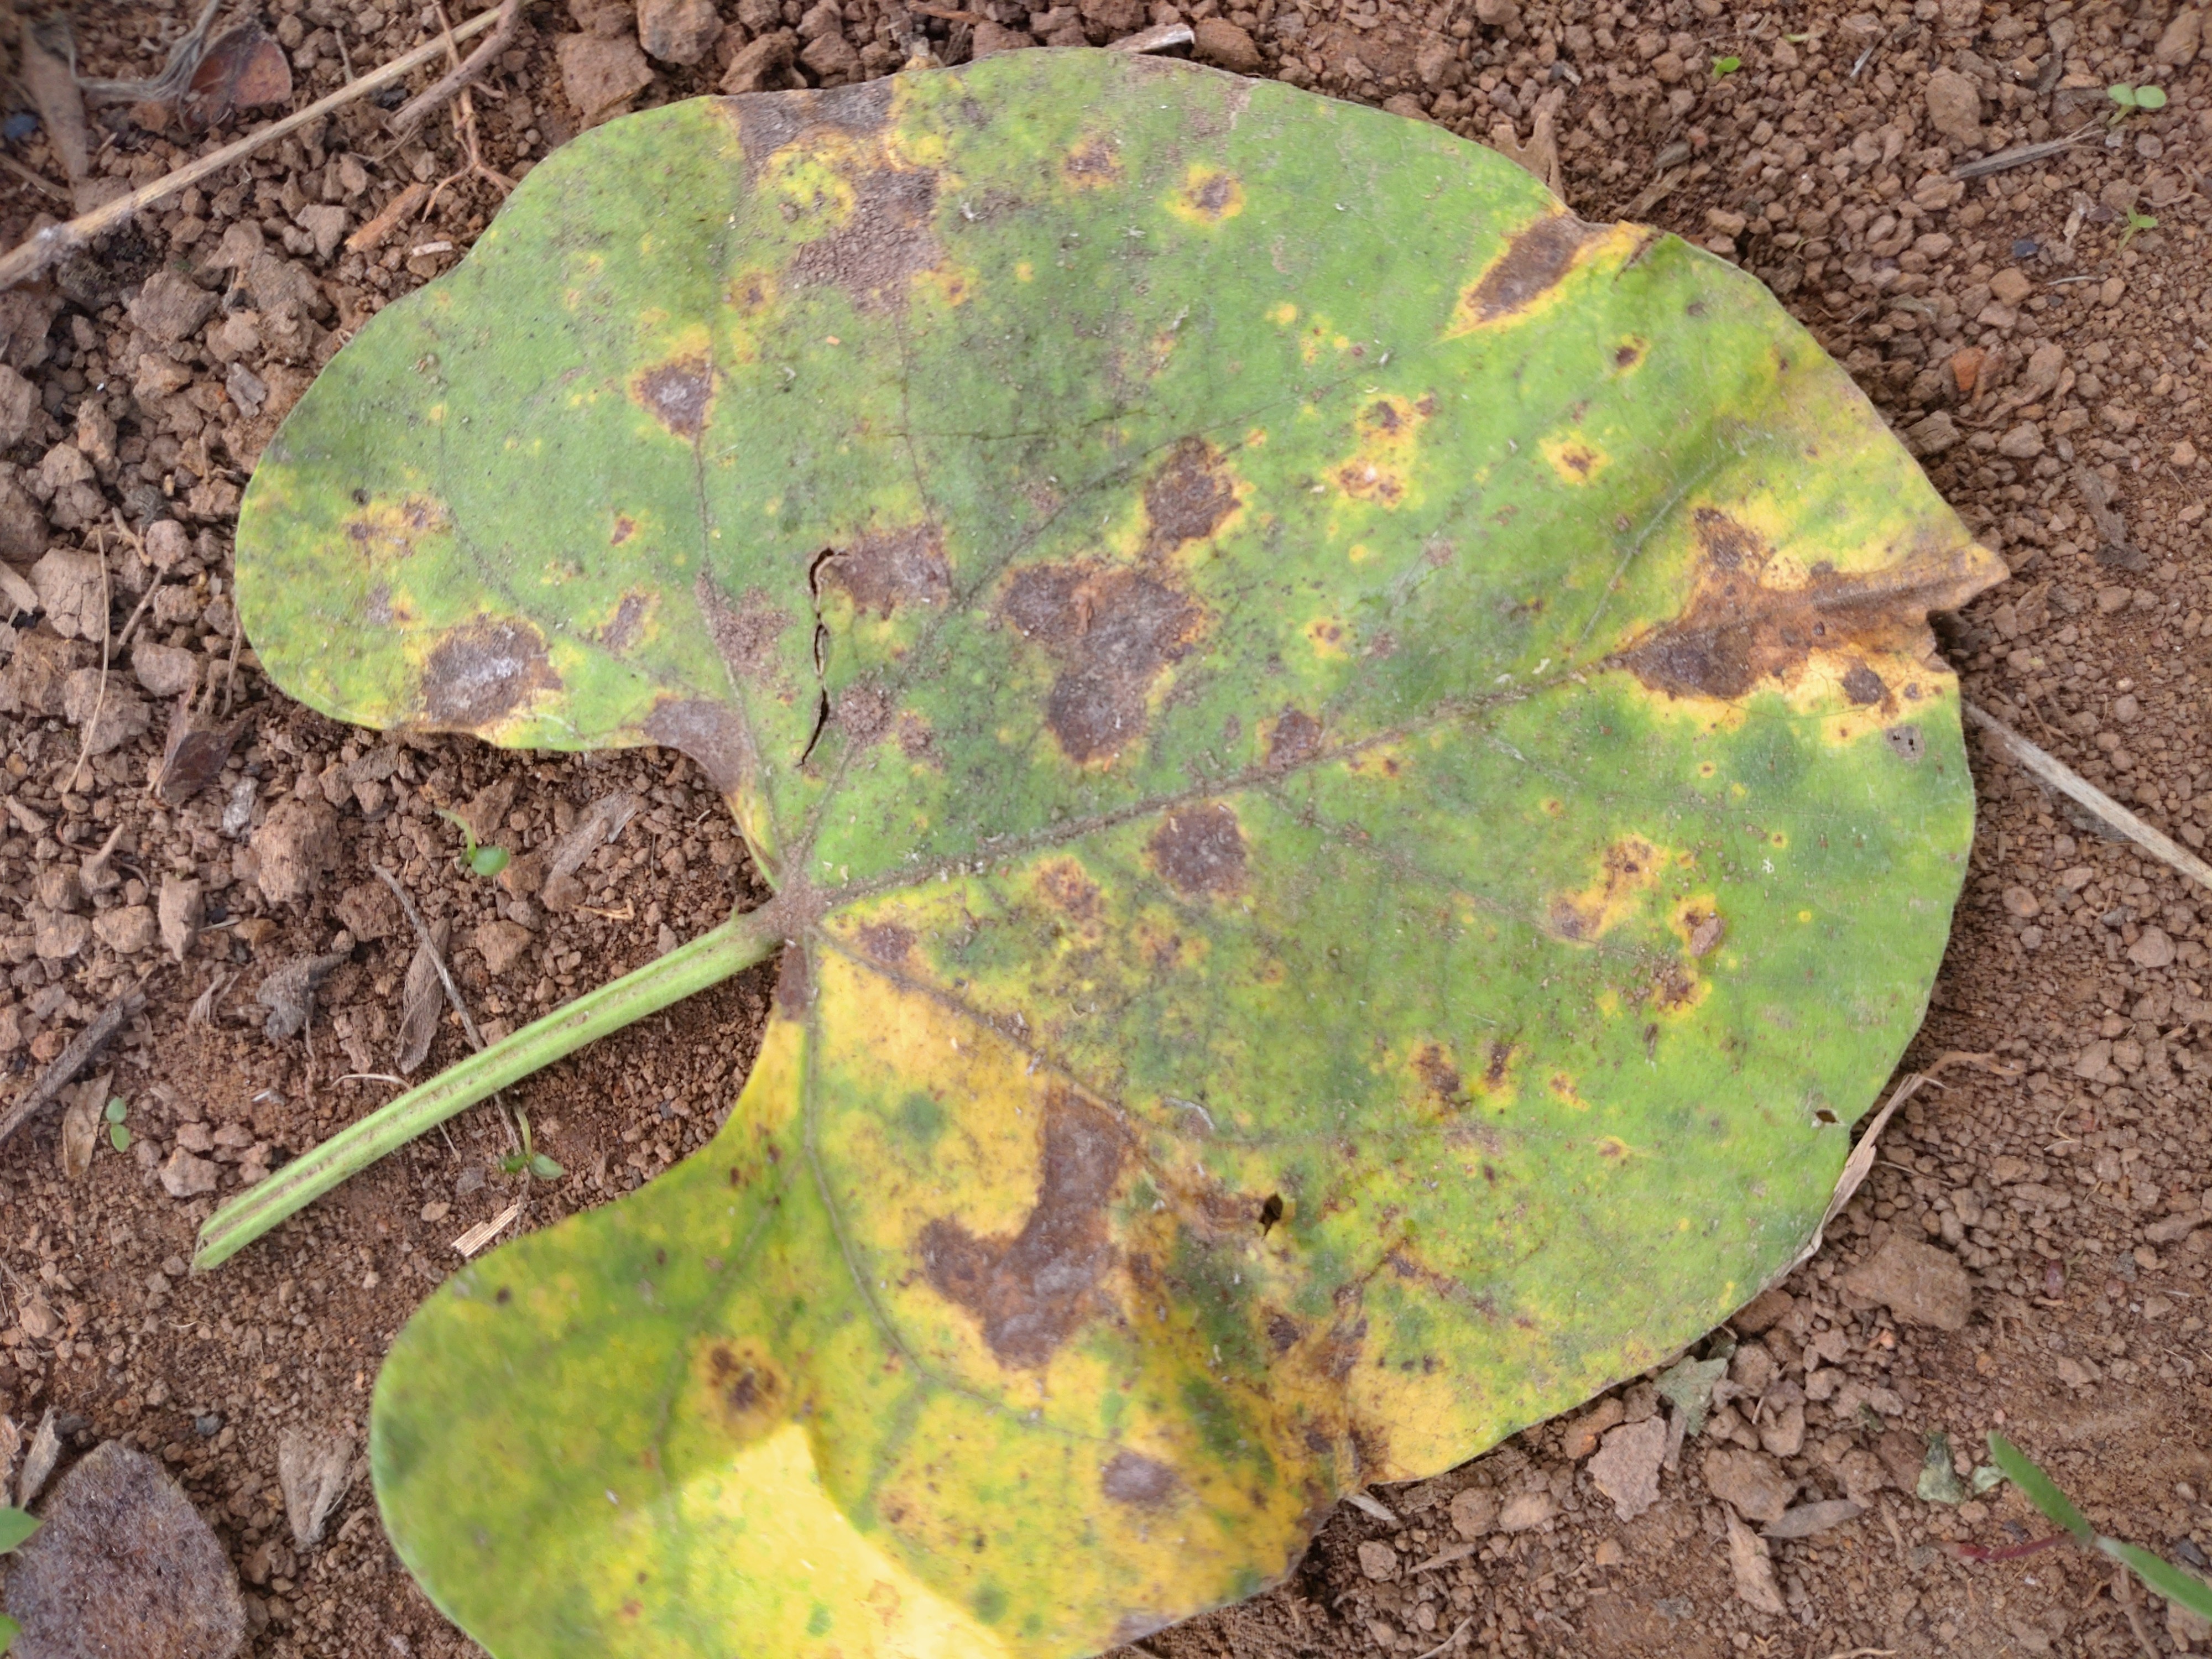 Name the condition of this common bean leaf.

rust
